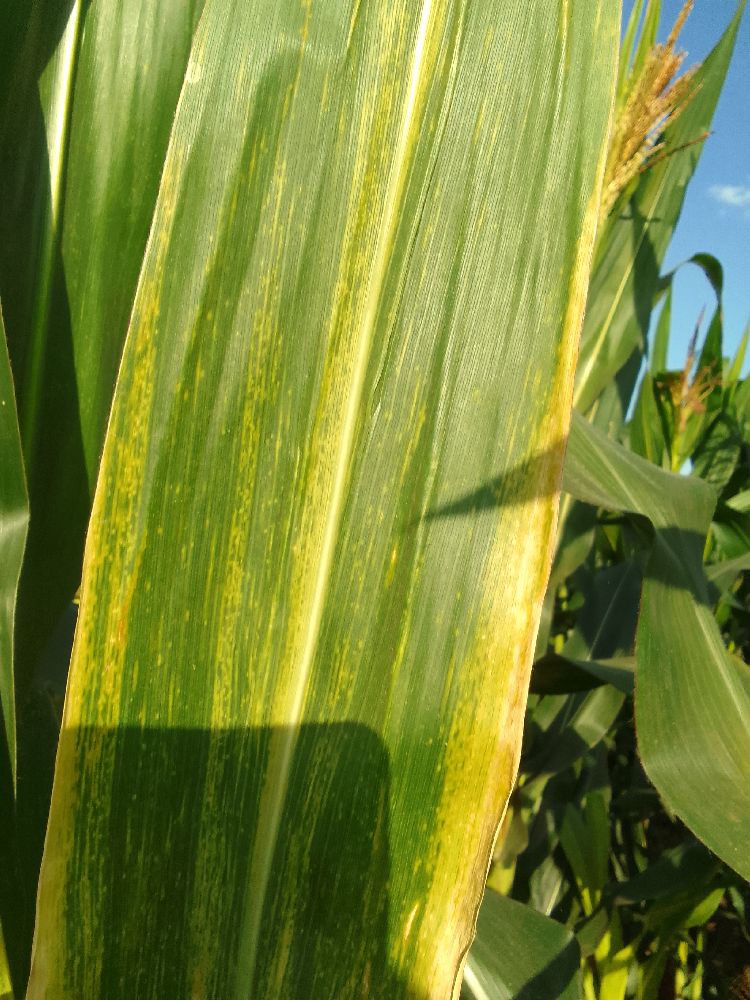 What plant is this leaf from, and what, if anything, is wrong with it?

maize, maize lethal necrosis
